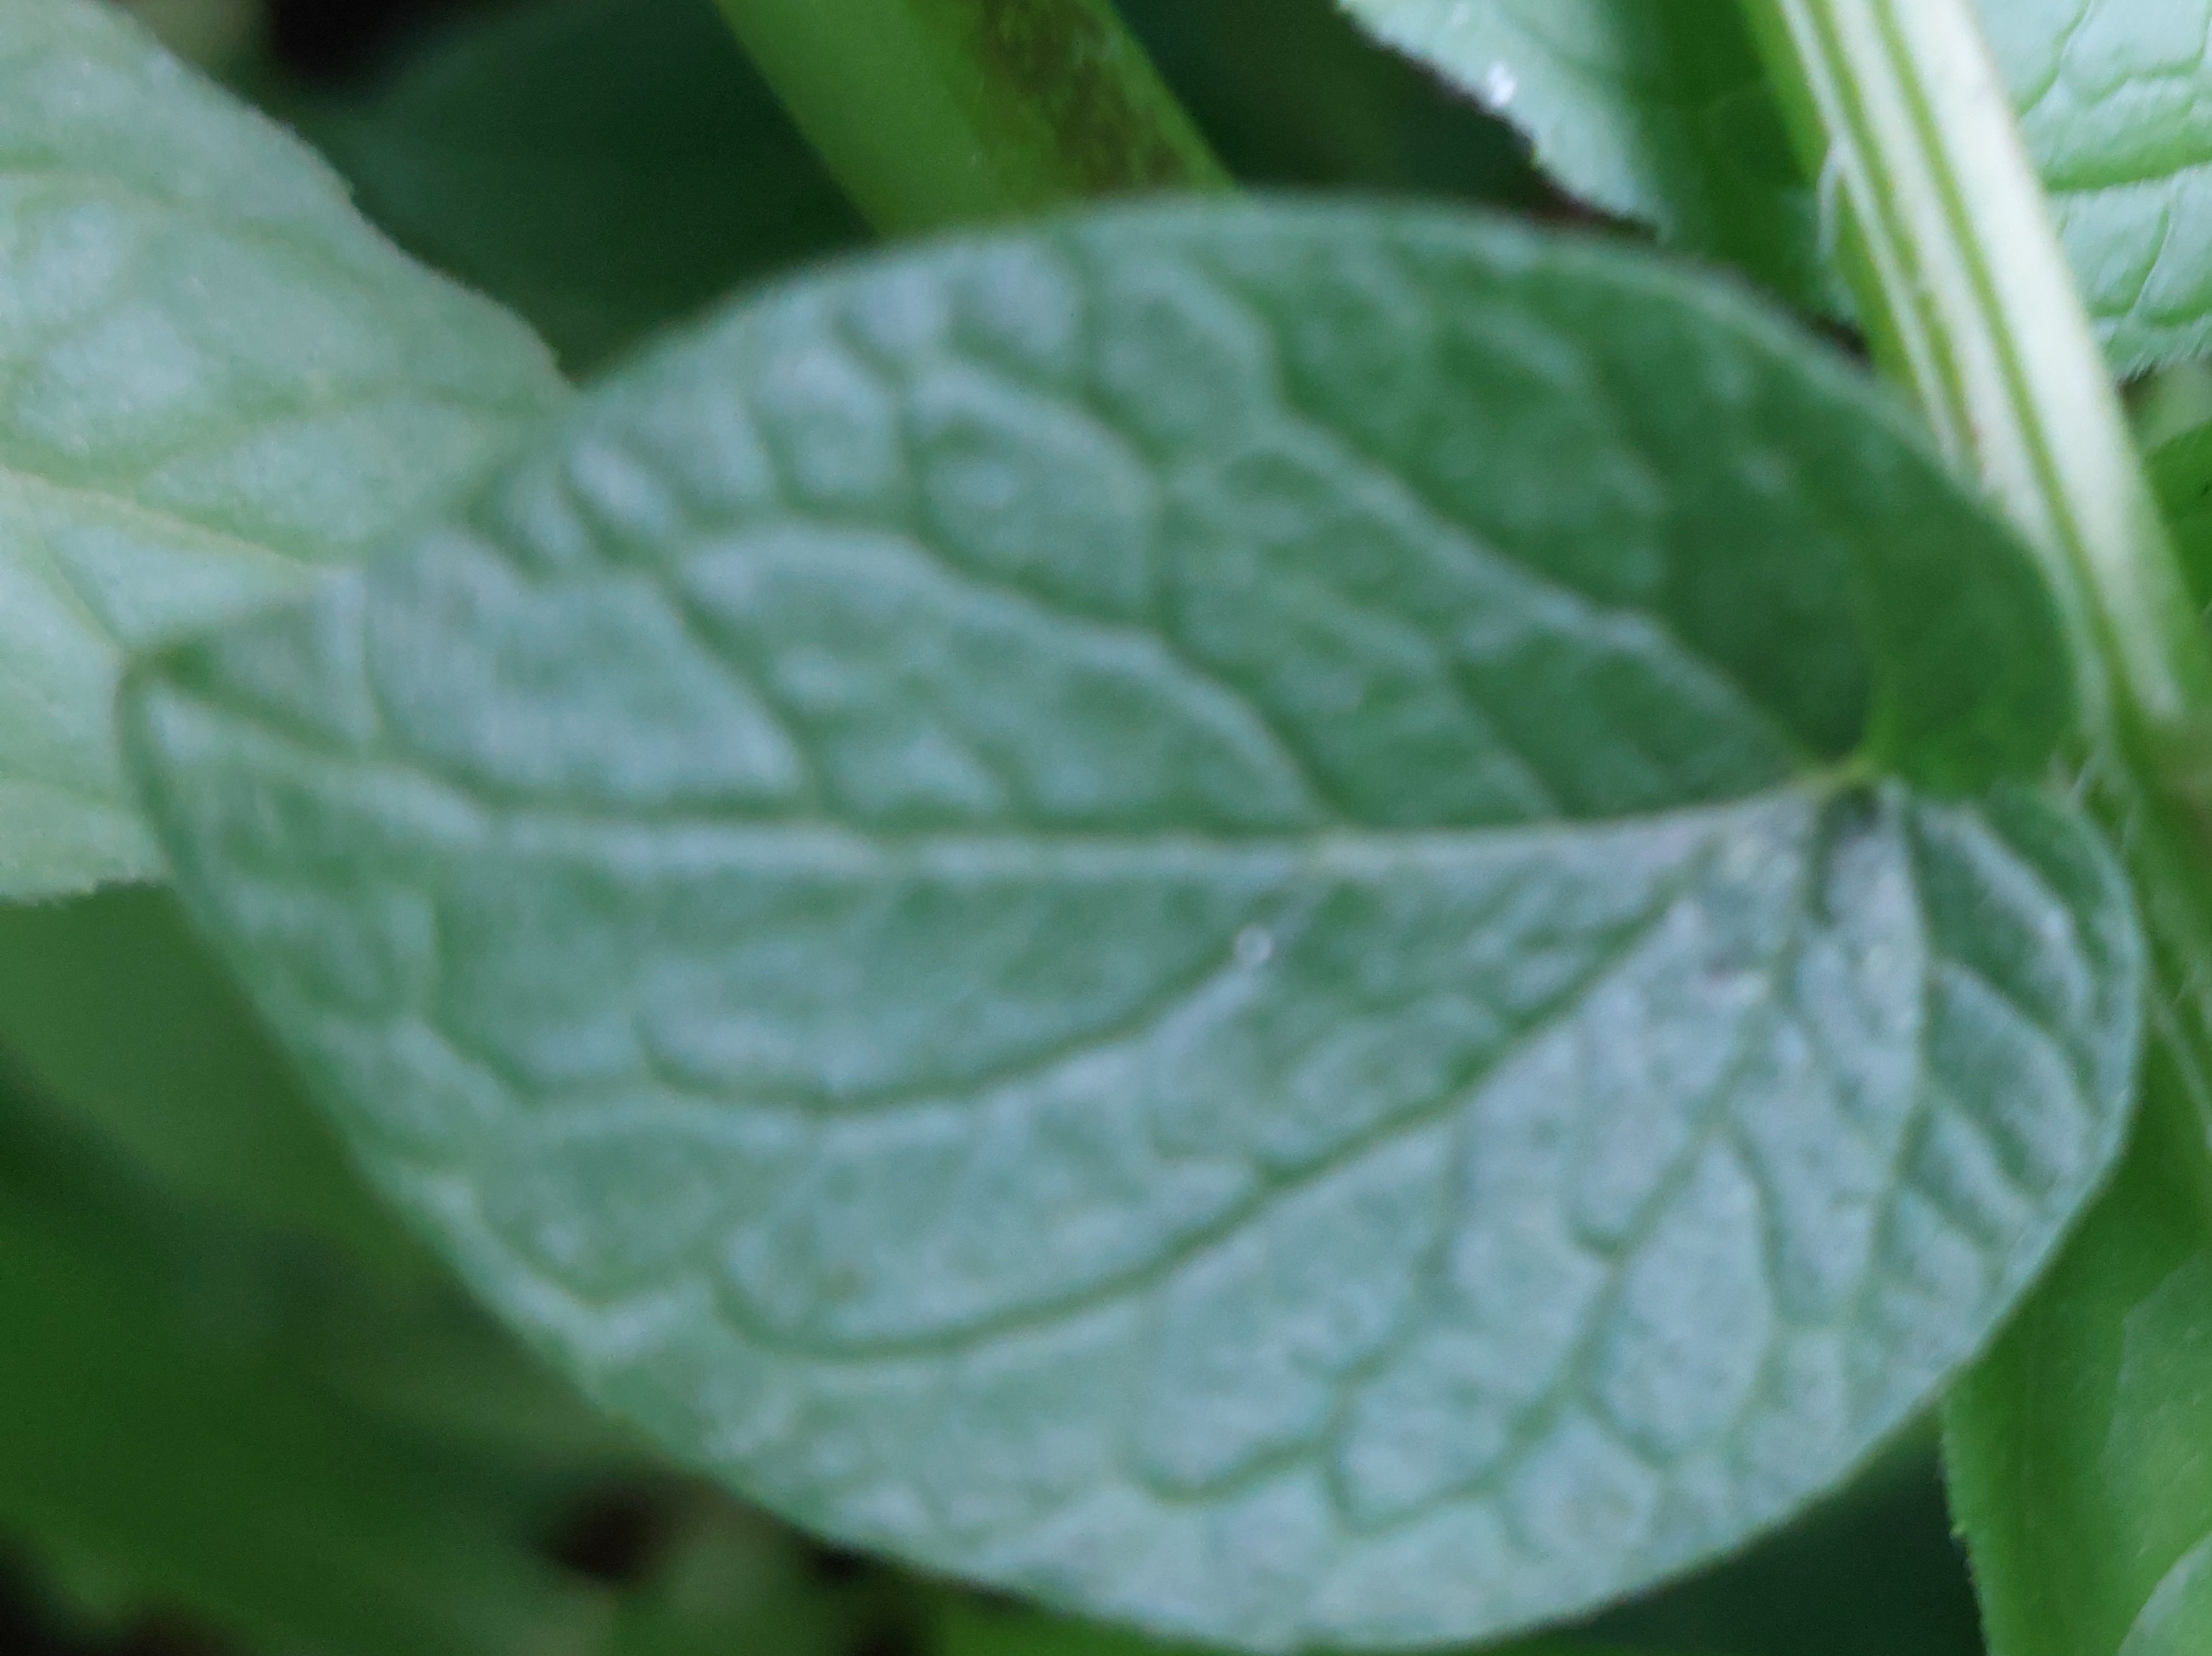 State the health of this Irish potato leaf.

healthy
